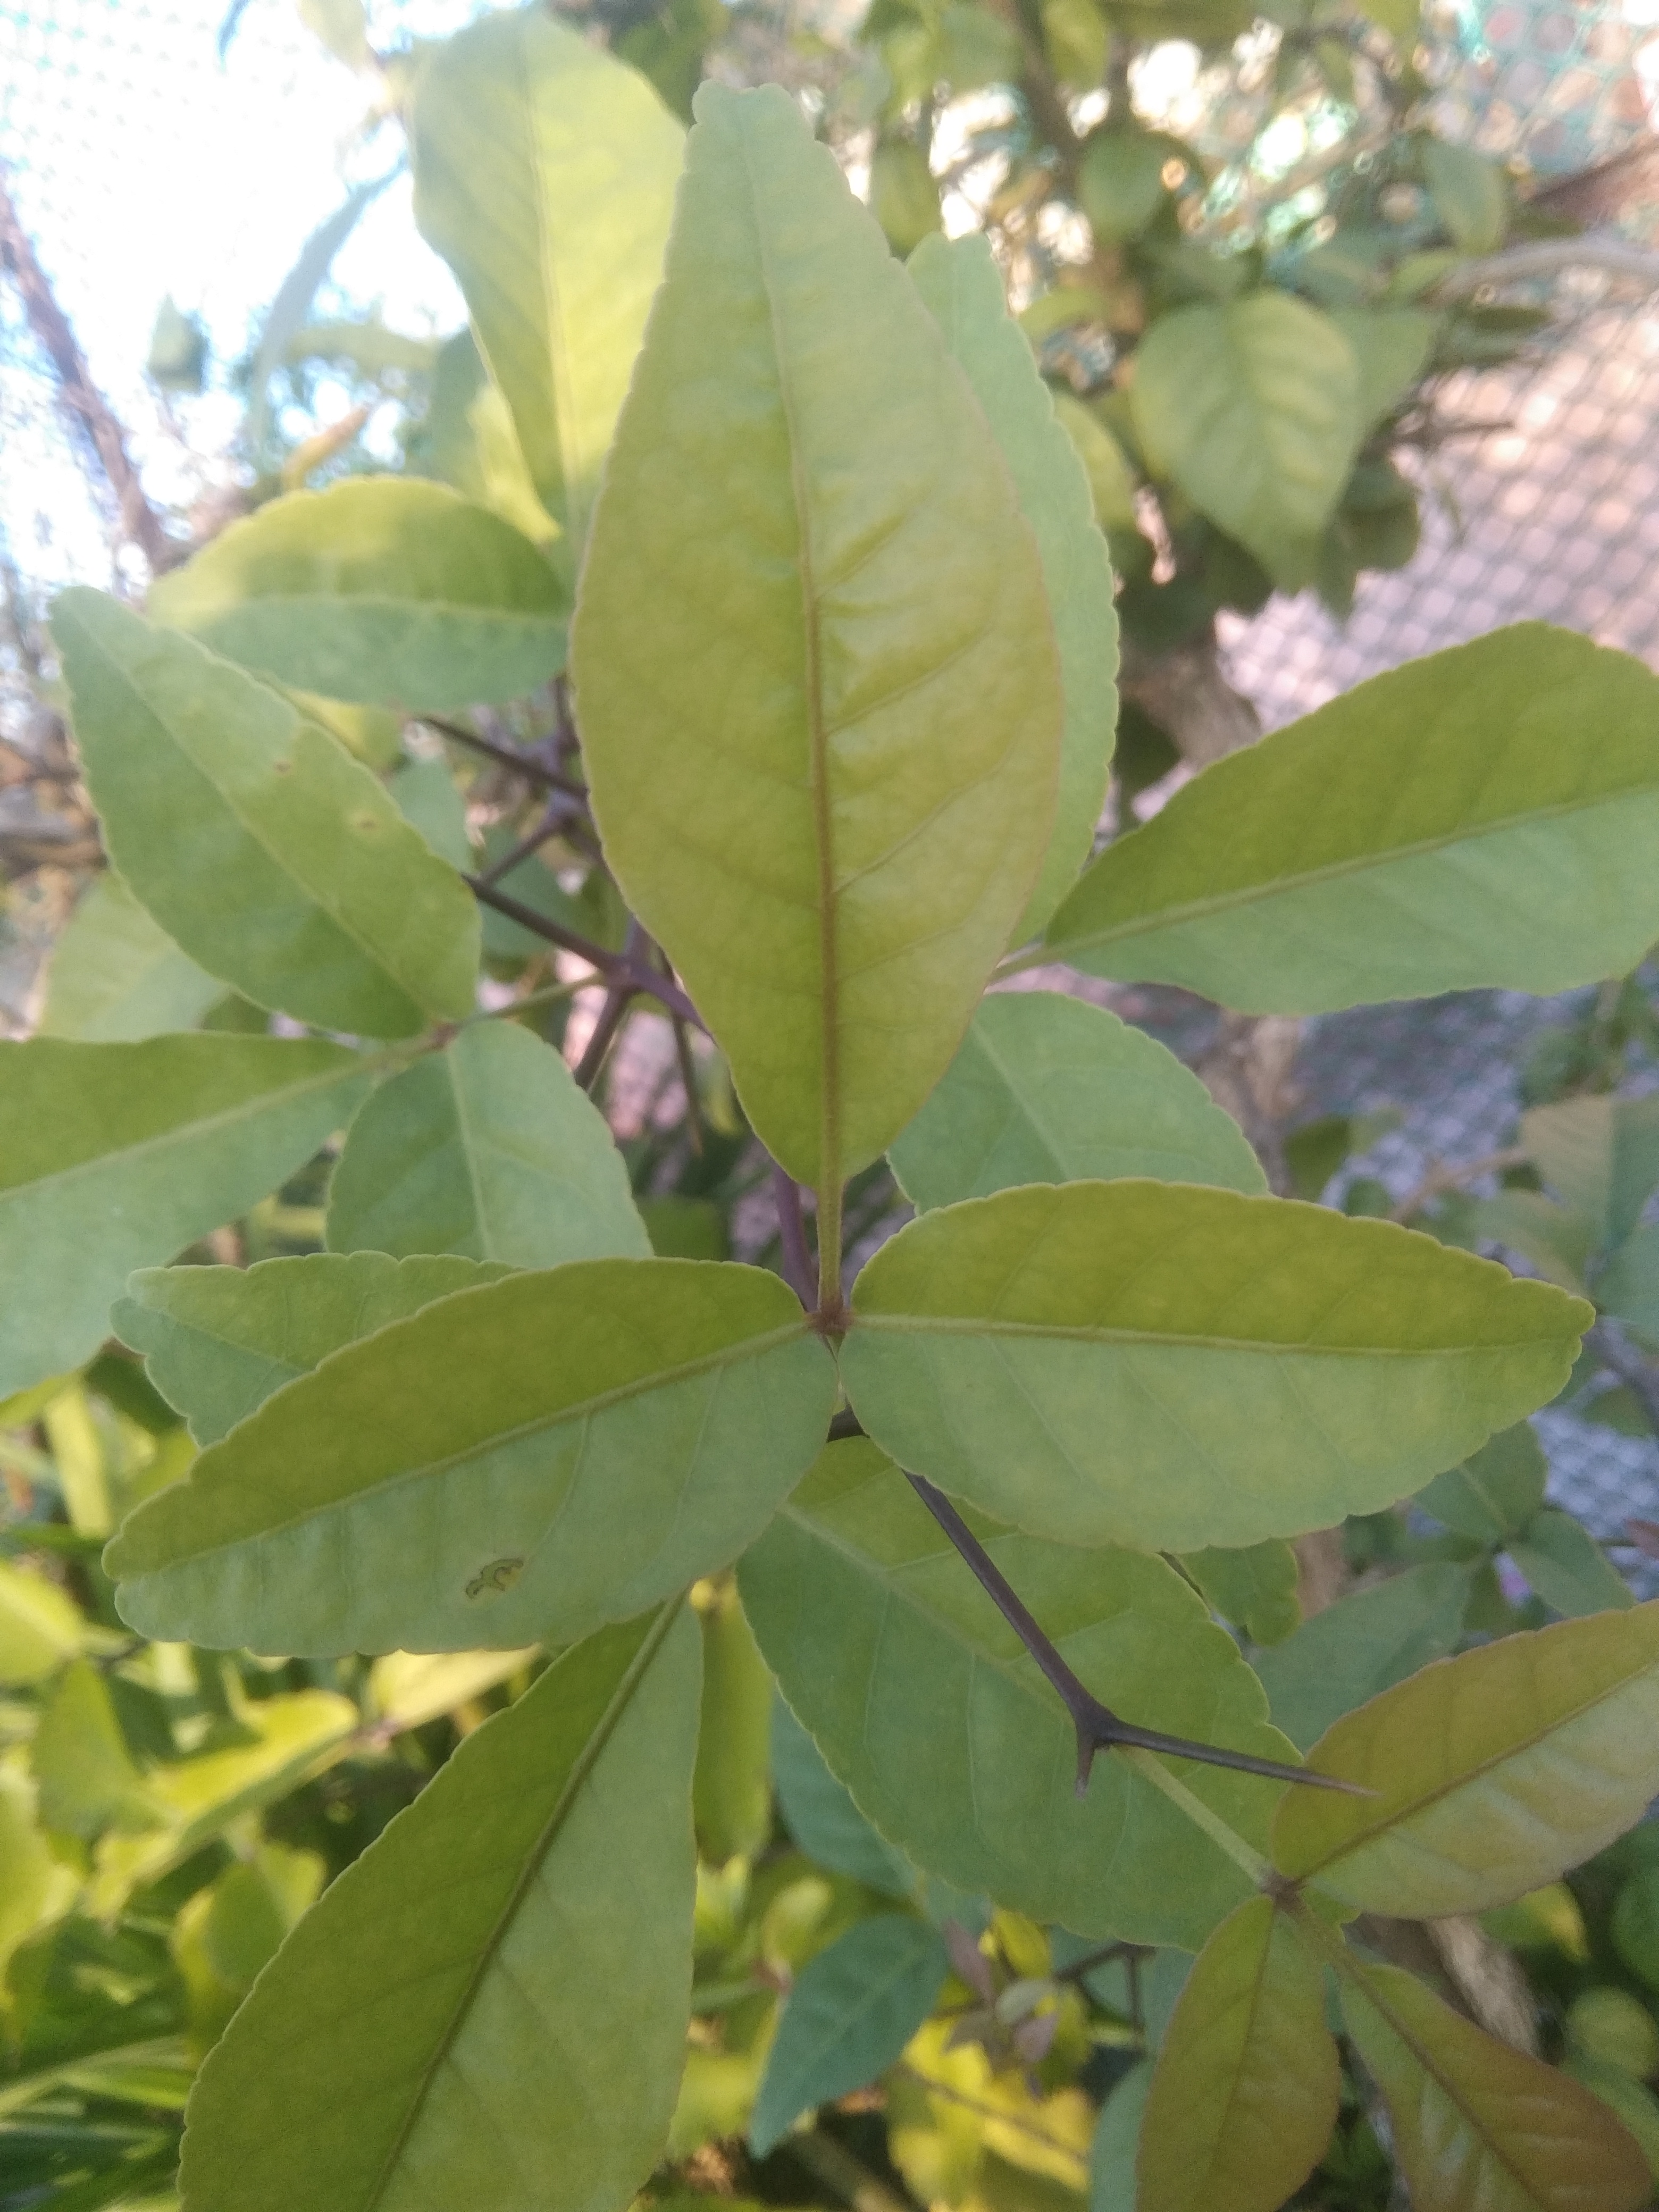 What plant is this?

wood apple
